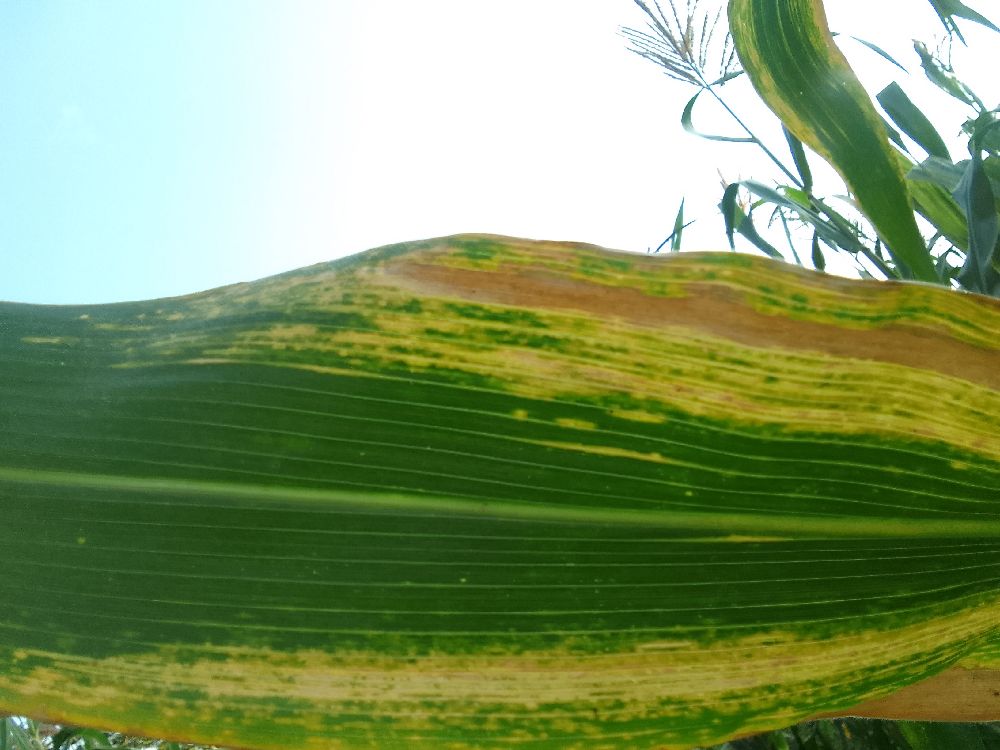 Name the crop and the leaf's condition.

maize, maize lethal necrosis
